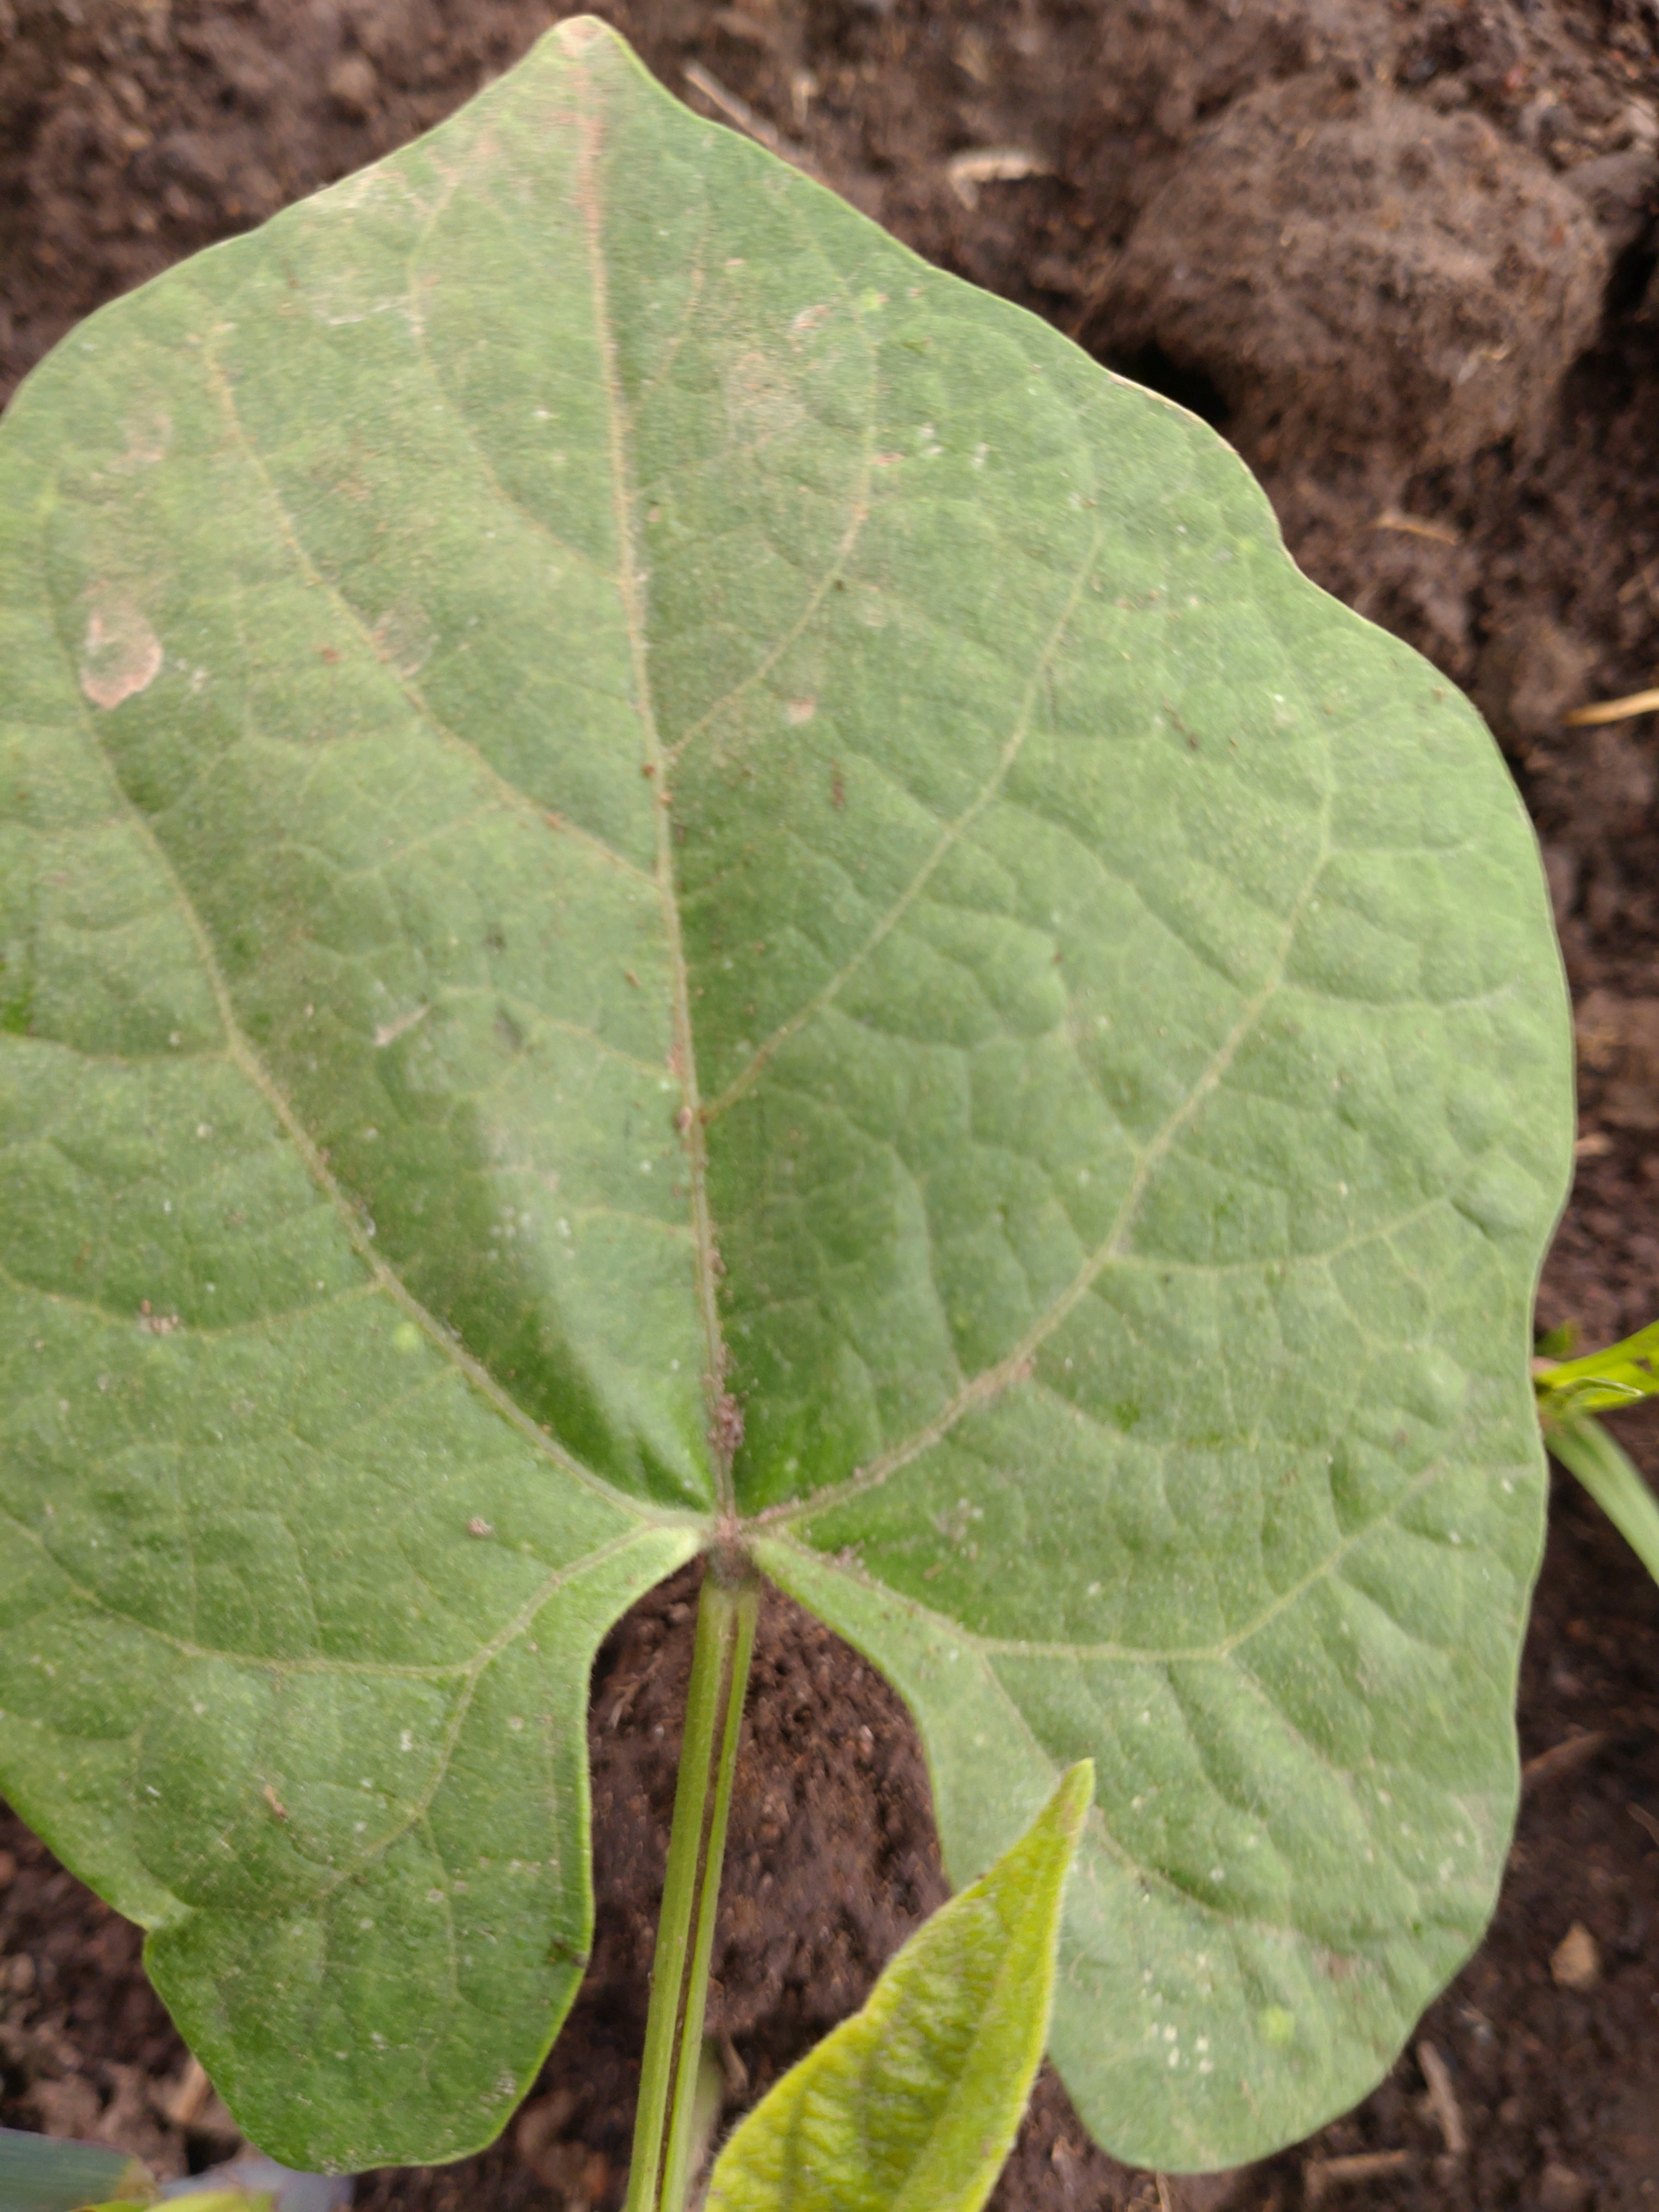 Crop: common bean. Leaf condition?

healthy
